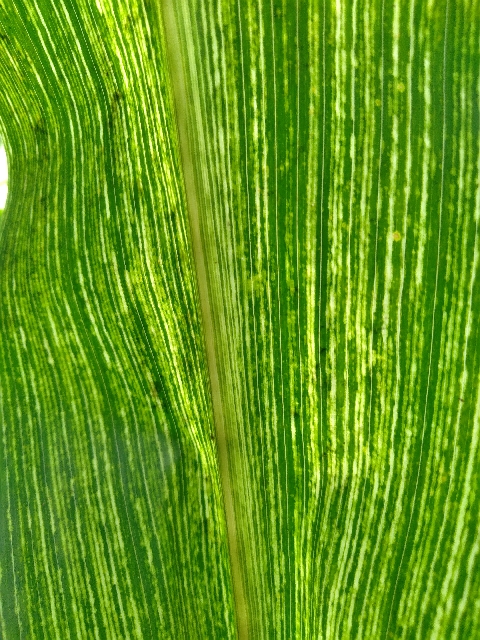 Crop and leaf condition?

maize, maize streak virus
